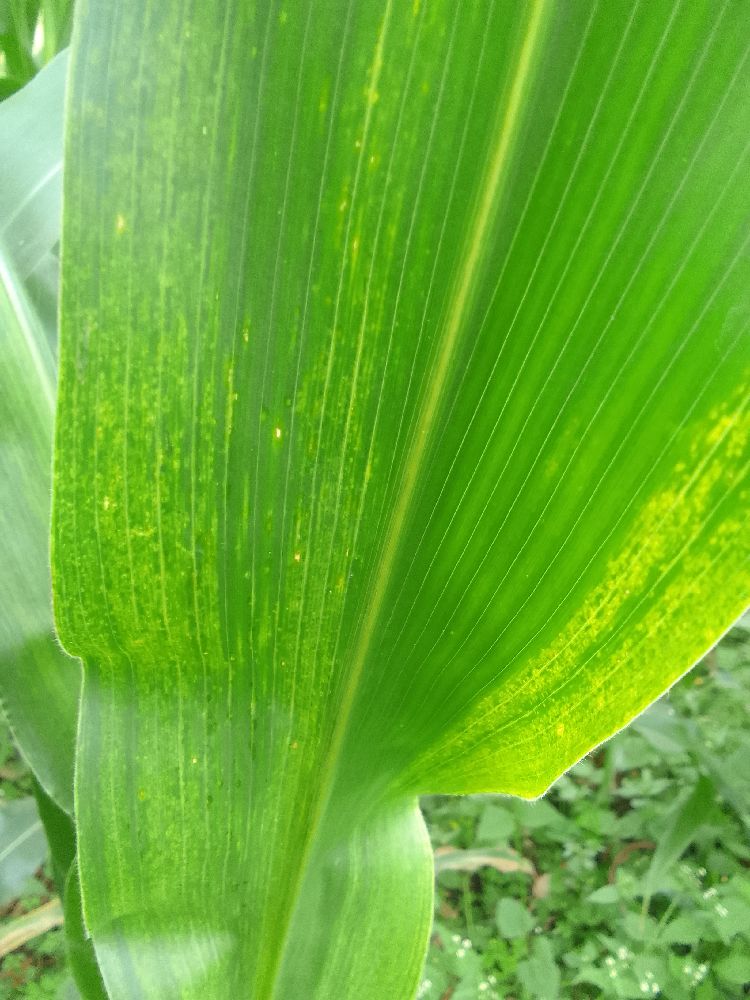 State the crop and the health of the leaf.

maize, maize lethal necrosis
